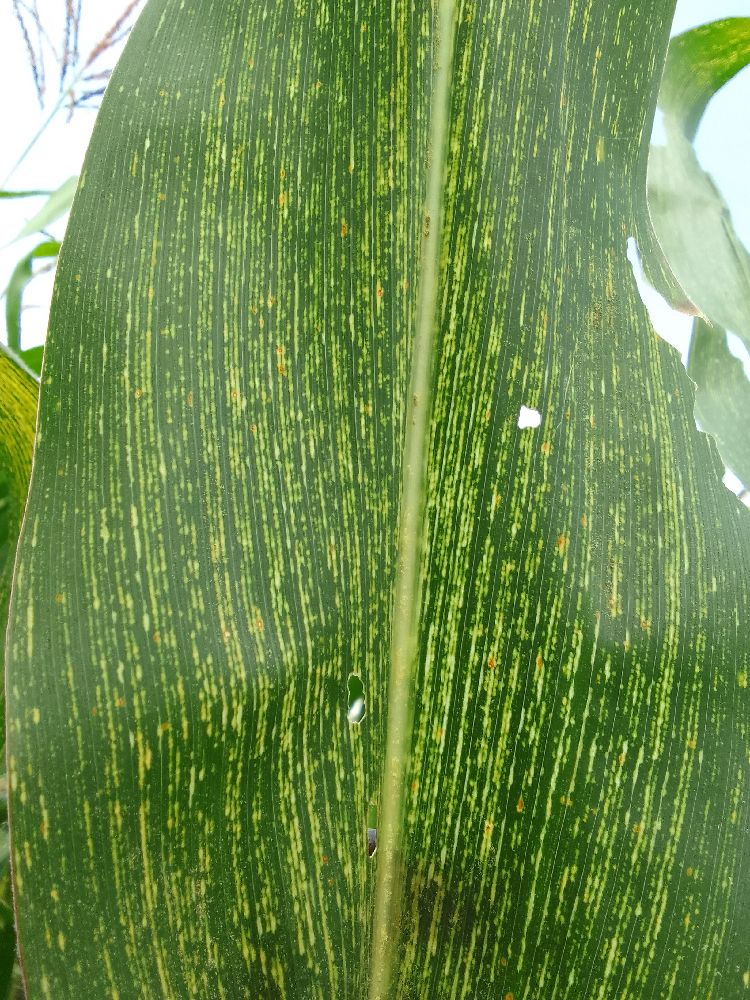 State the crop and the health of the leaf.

maize, maize streak virus
